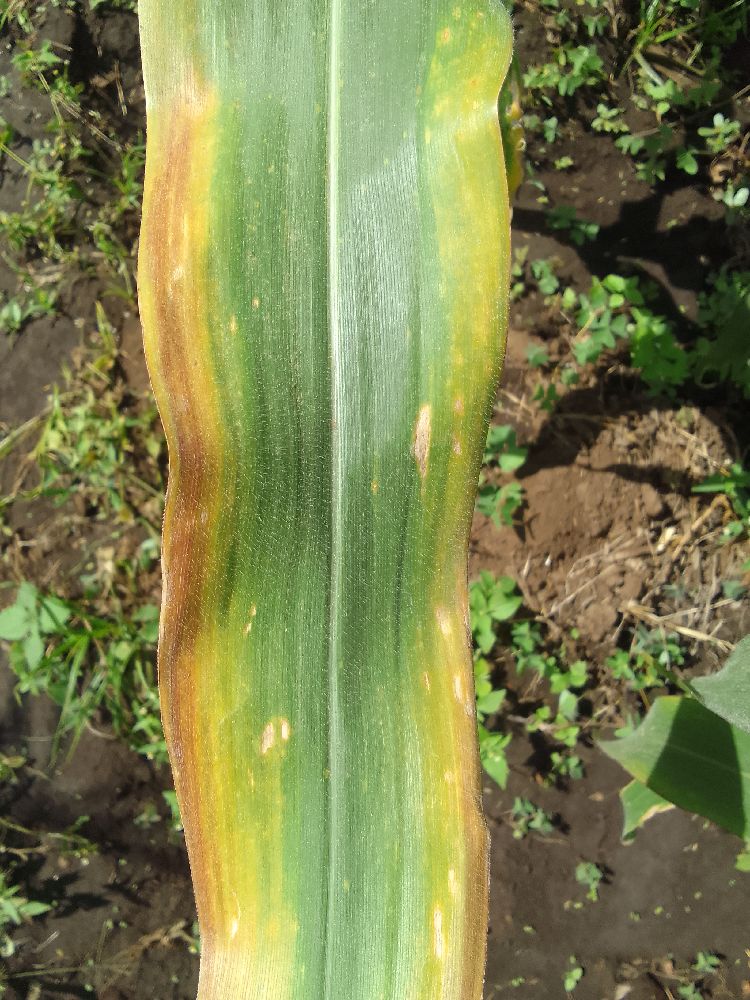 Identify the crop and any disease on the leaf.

maize, maize lethal necrosis
